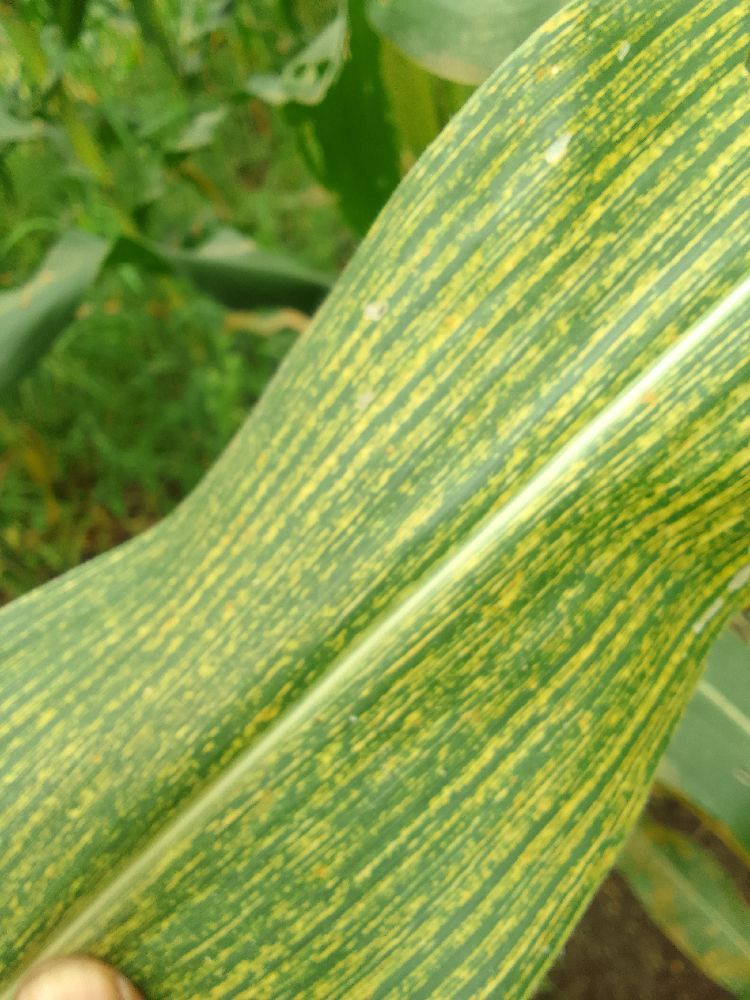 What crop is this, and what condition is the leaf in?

maize, maize streak virus
